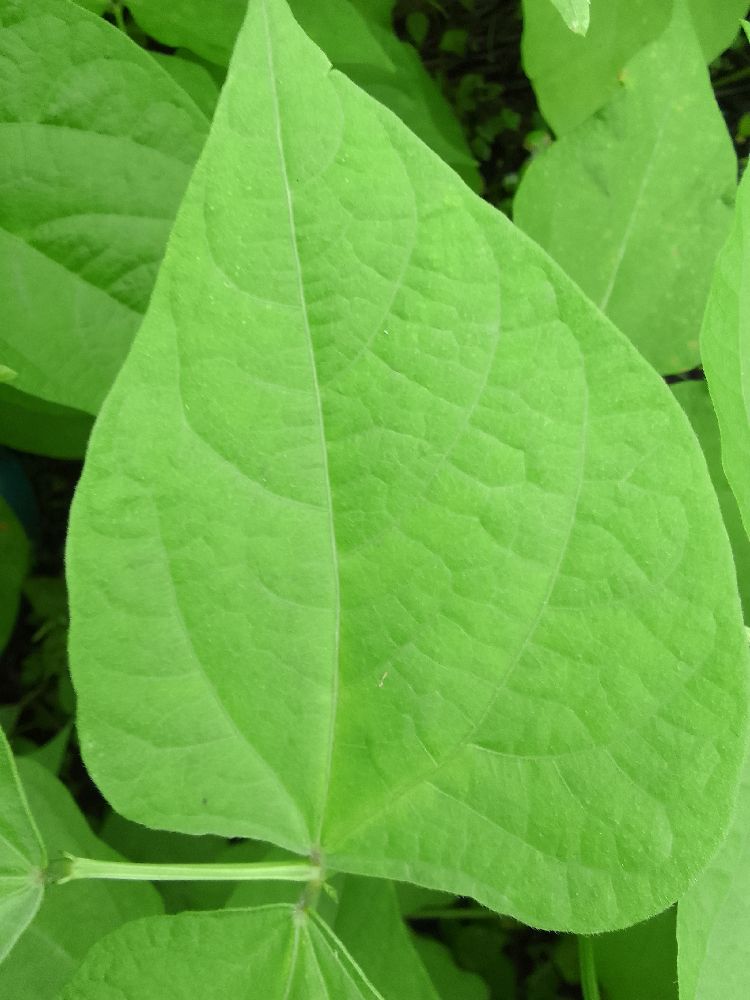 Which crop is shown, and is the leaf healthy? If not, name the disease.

common bean, healthy
